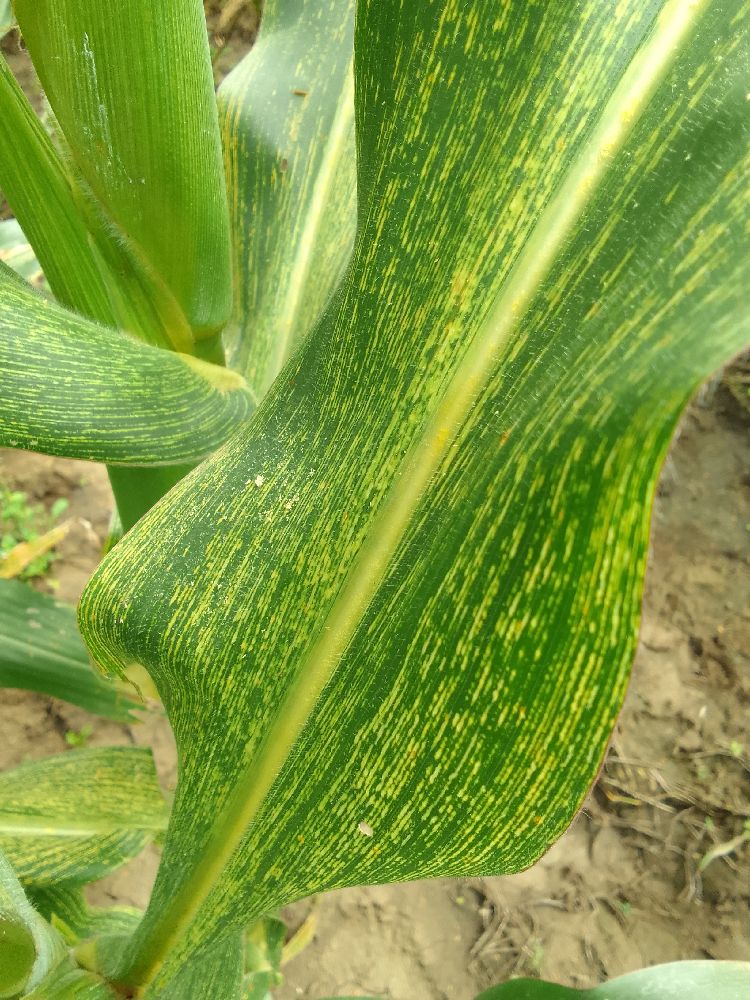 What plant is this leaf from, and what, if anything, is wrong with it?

maize, maize streak virus
